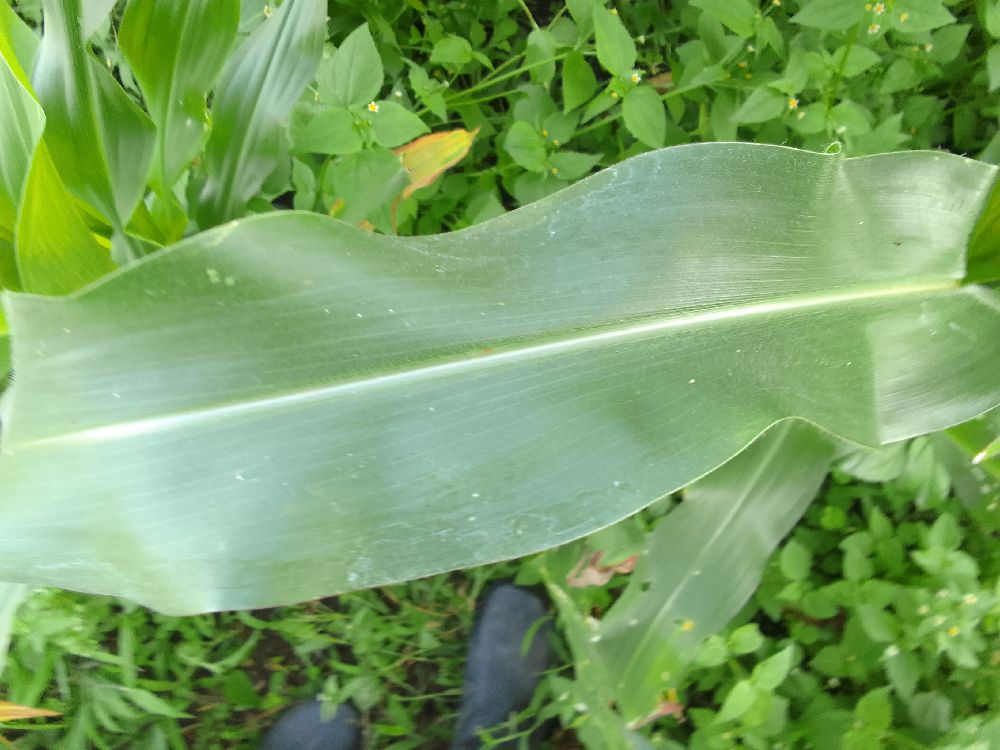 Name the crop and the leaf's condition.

maize, healthy
